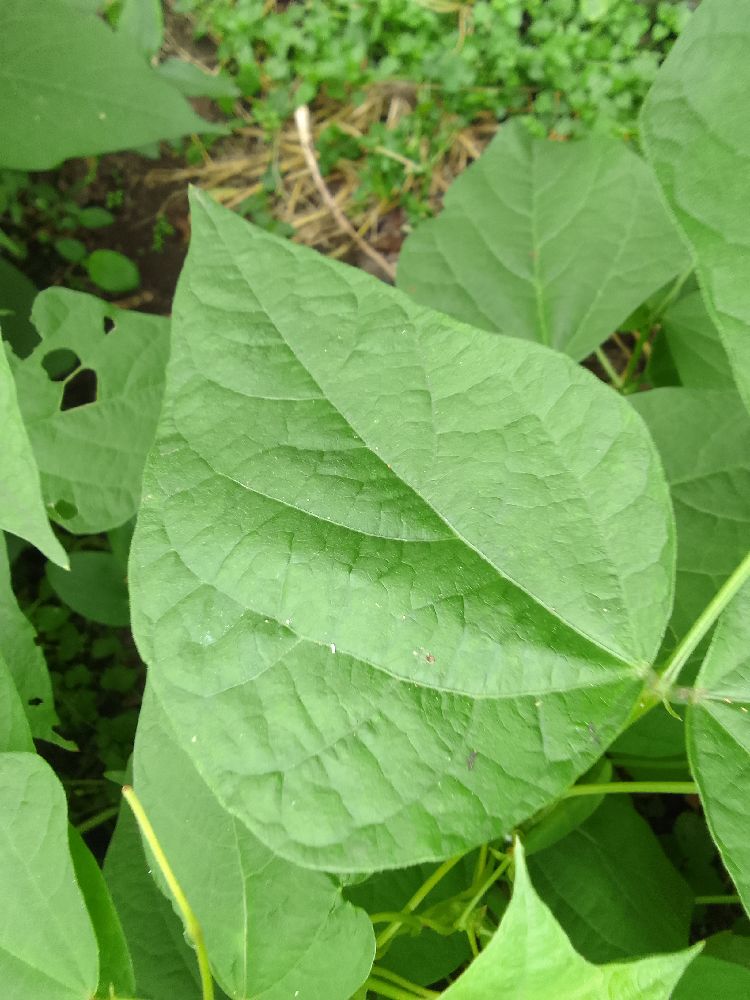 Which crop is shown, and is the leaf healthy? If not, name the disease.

common bean, healthy
